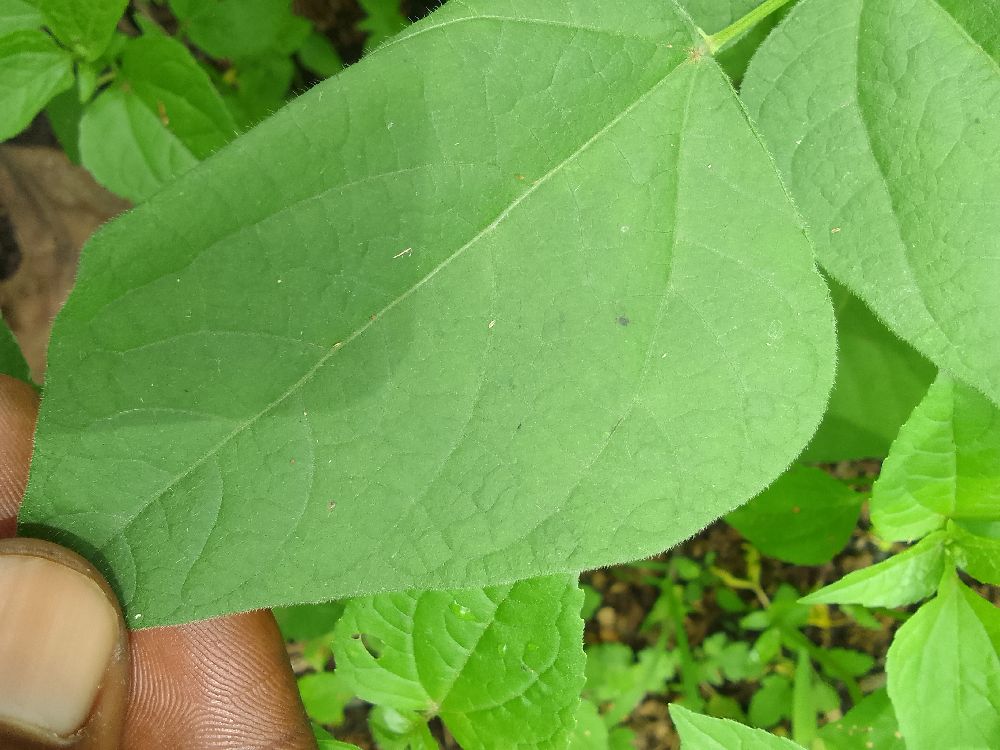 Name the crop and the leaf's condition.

common bean, healthy
